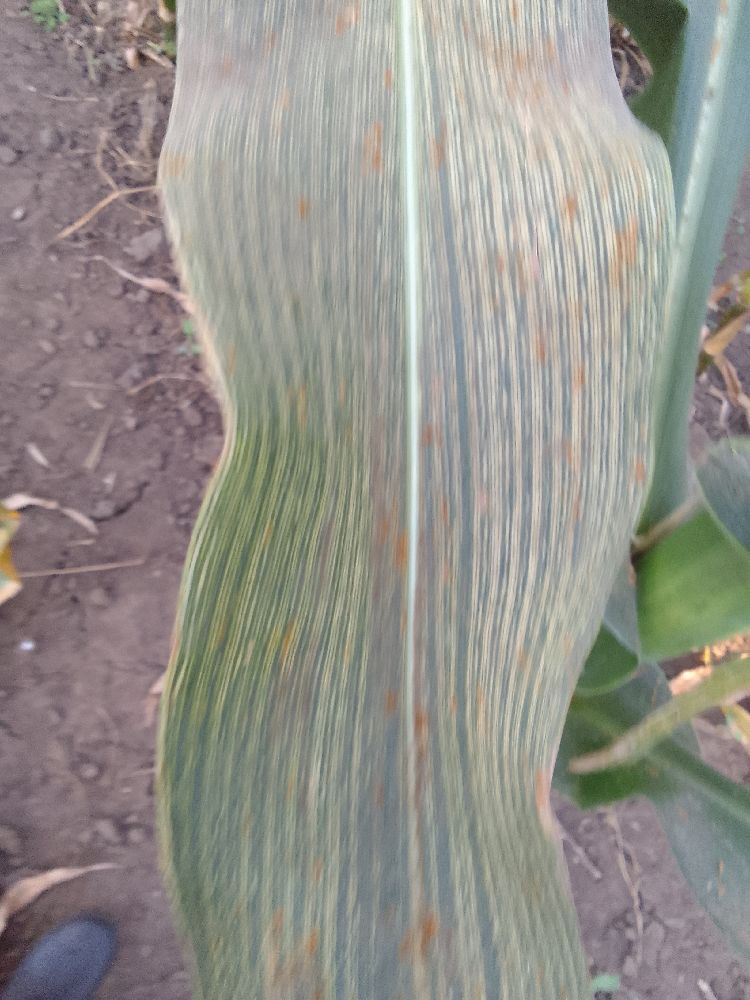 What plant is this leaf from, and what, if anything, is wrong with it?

maize, maize streak virus
